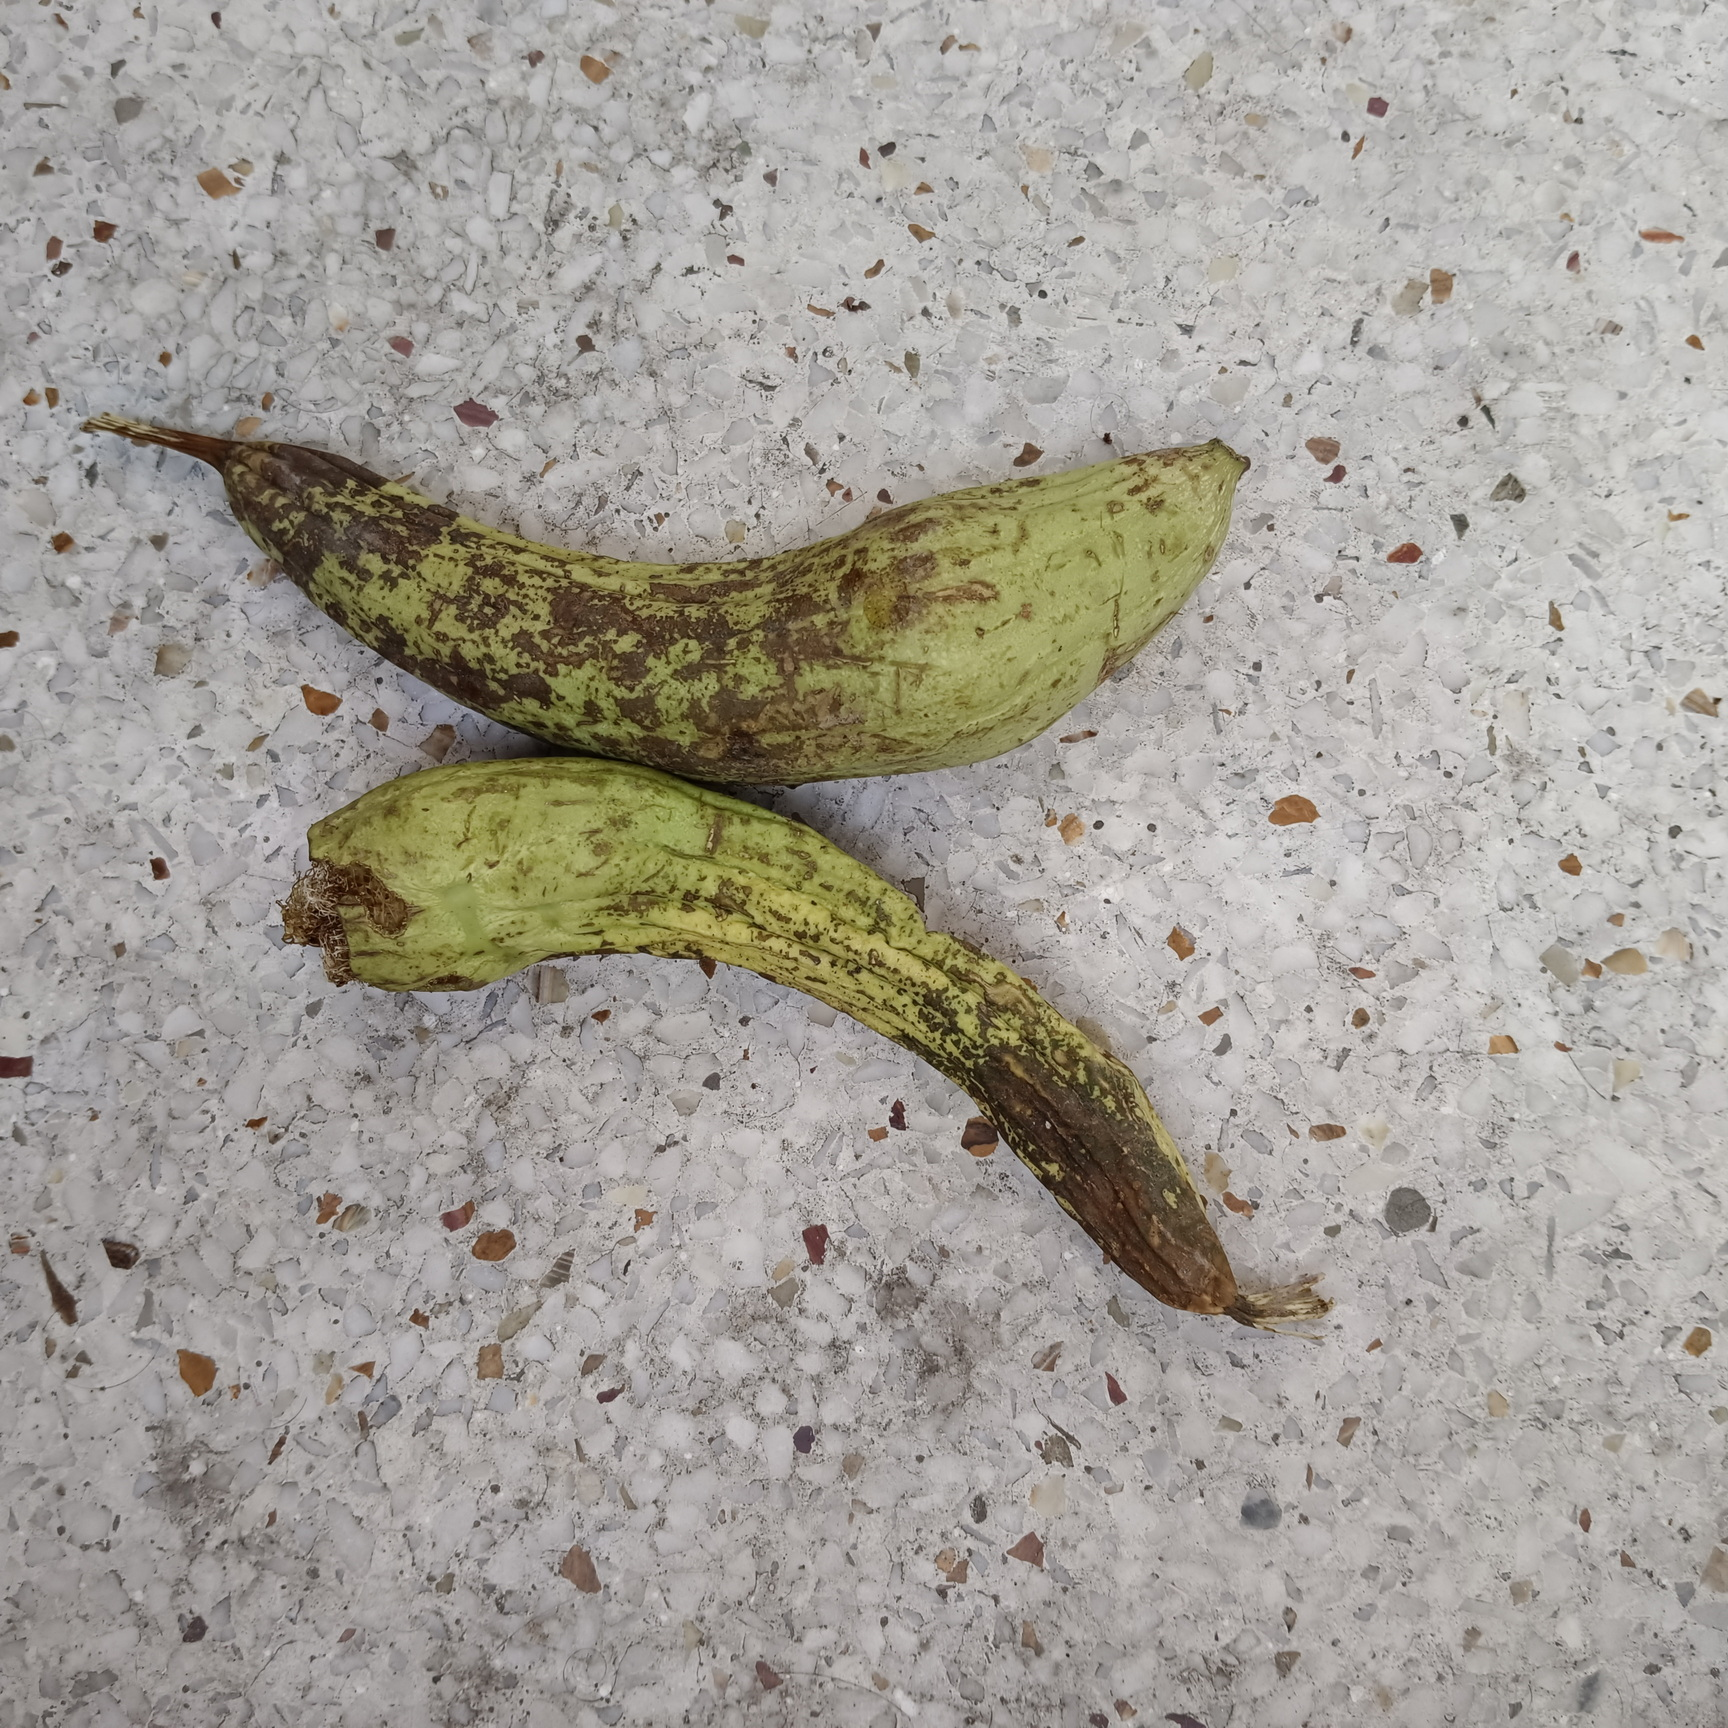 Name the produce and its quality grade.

luffa, faulty
